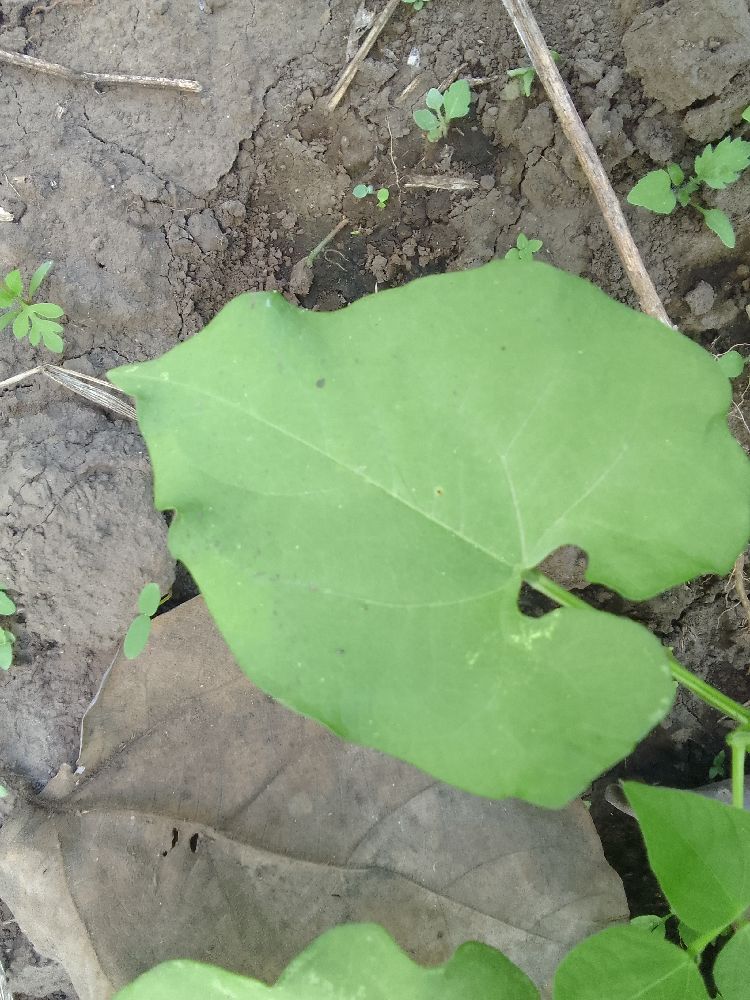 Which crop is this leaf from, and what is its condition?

common bean, healthy
